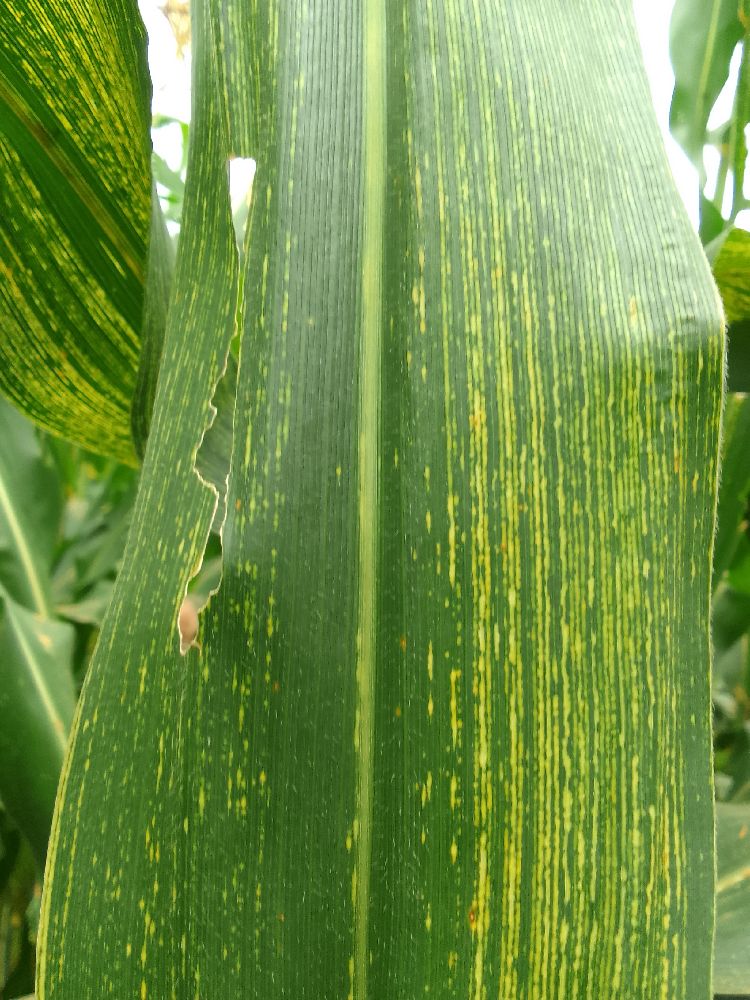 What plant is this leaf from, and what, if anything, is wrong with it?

maize, maize streak virus
